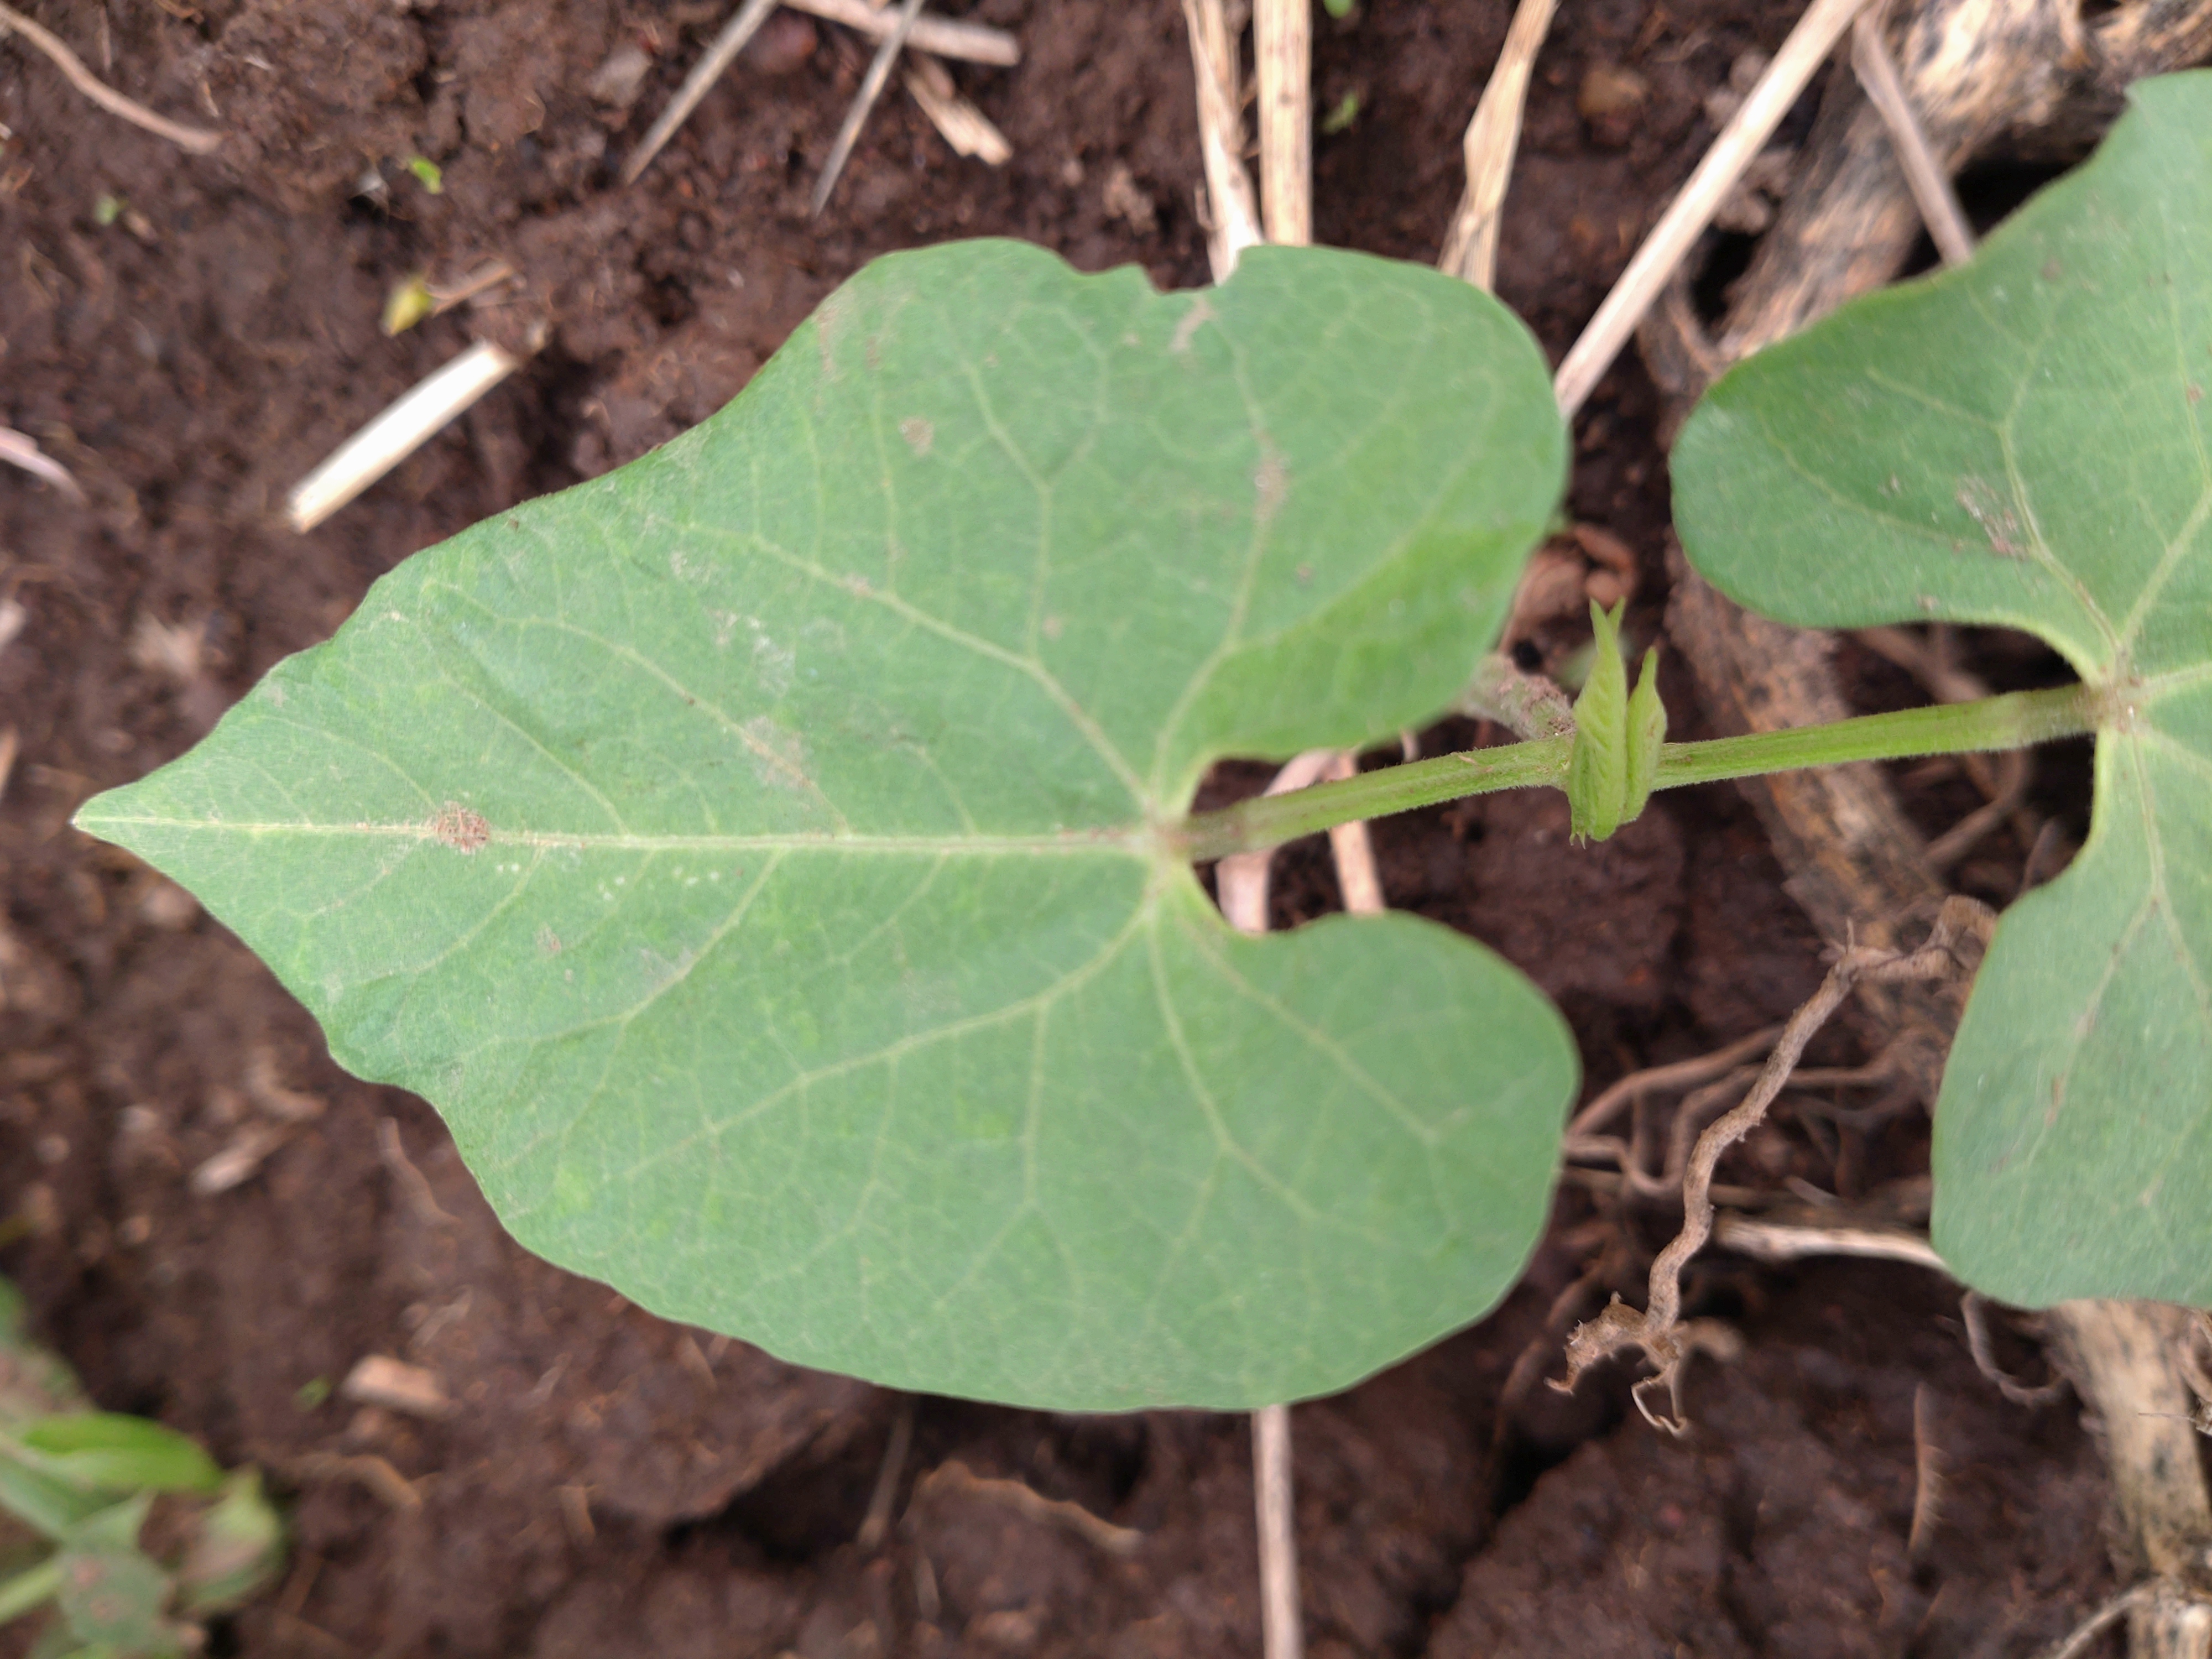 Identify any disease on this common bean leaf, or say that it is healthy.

healthy
